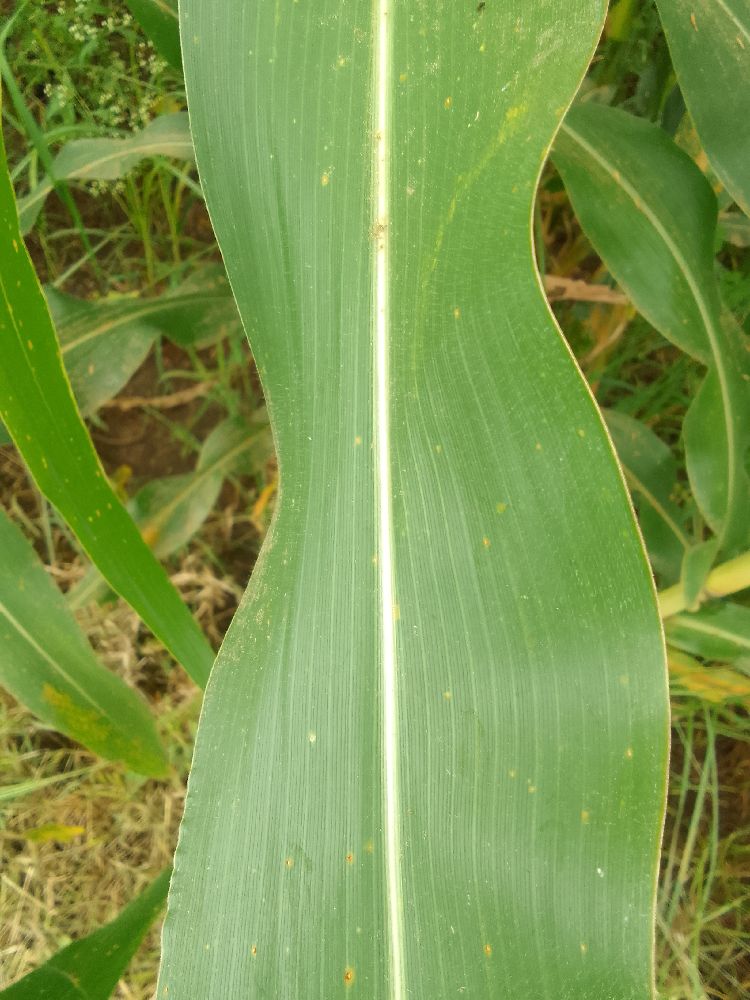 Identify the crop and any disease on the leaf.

maize, healthy
